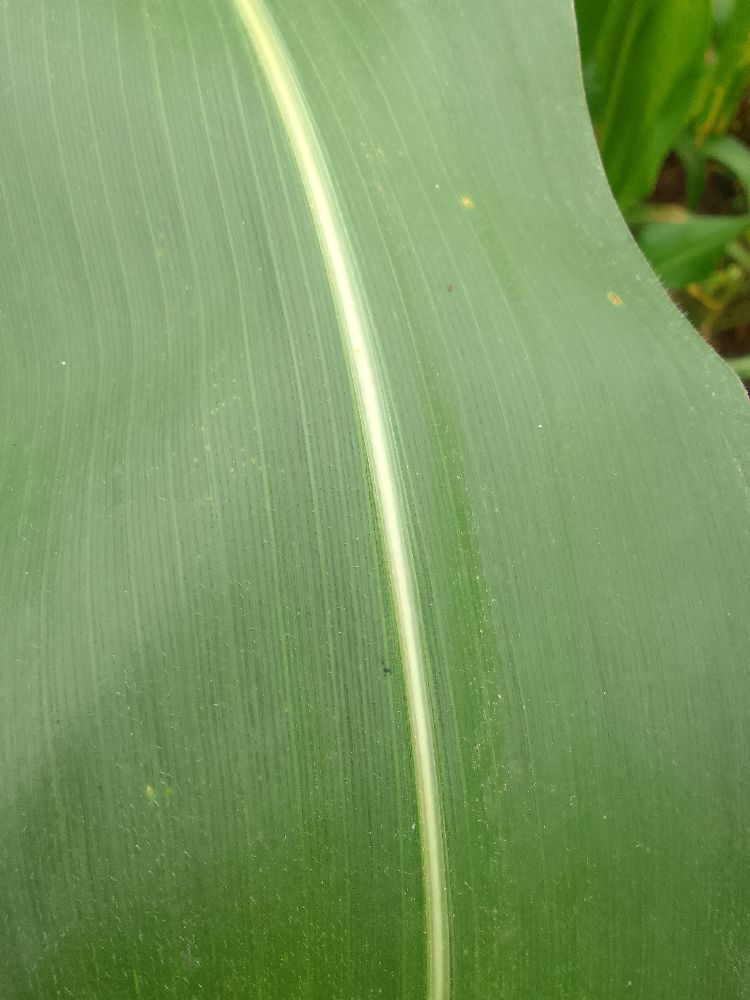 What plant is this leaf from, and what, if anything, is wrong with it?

maize, healthy
